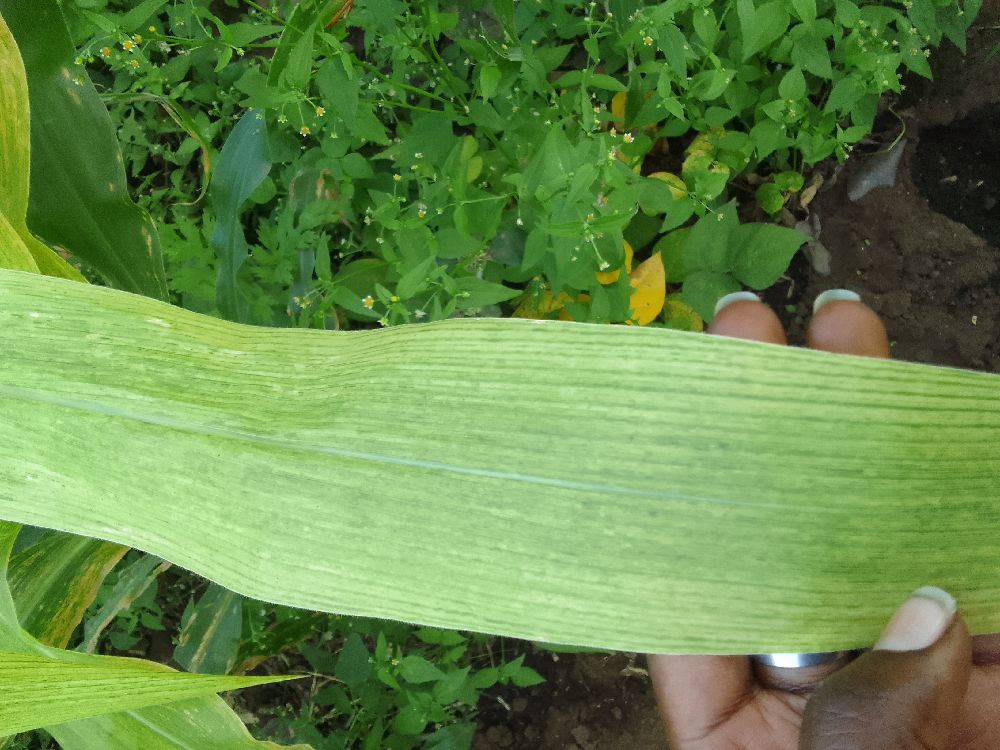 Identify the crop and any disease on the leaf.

maize, maize lethal necrosis
